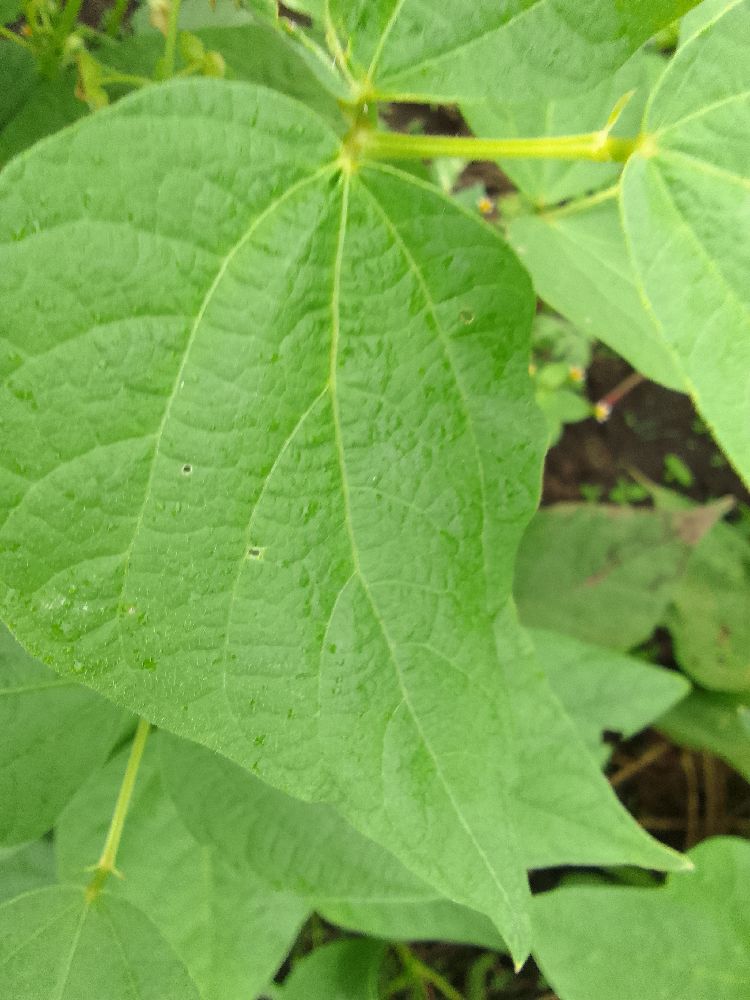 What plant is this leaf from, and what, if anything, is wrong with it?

common bean, healthy
